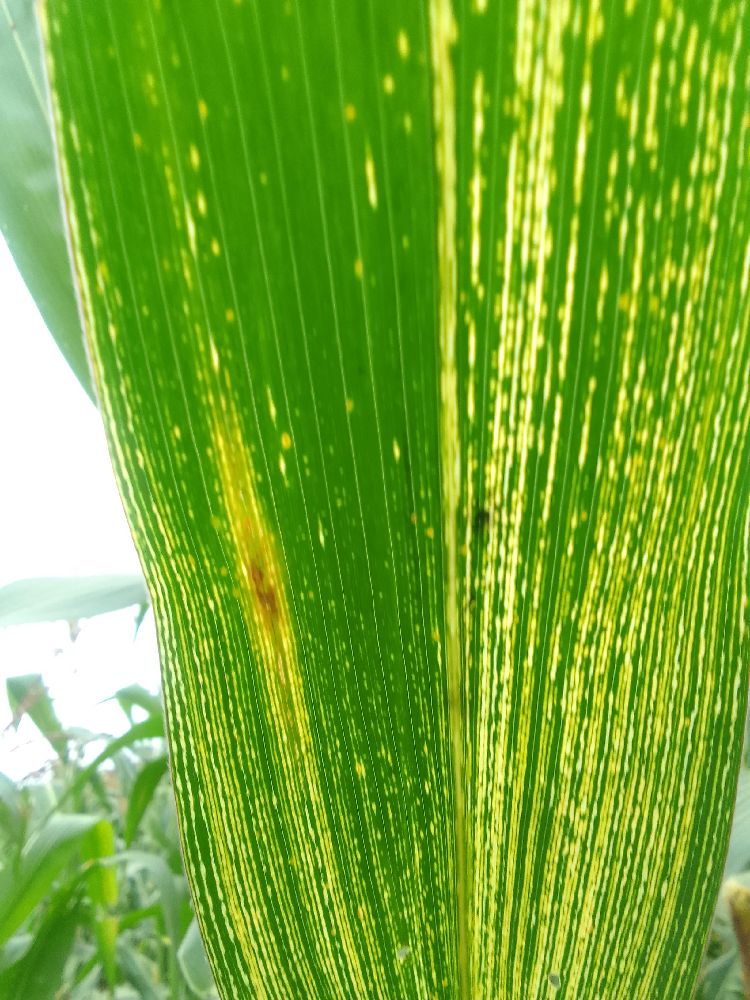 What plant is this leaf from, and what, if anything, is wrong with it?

maize, maize streak virus
